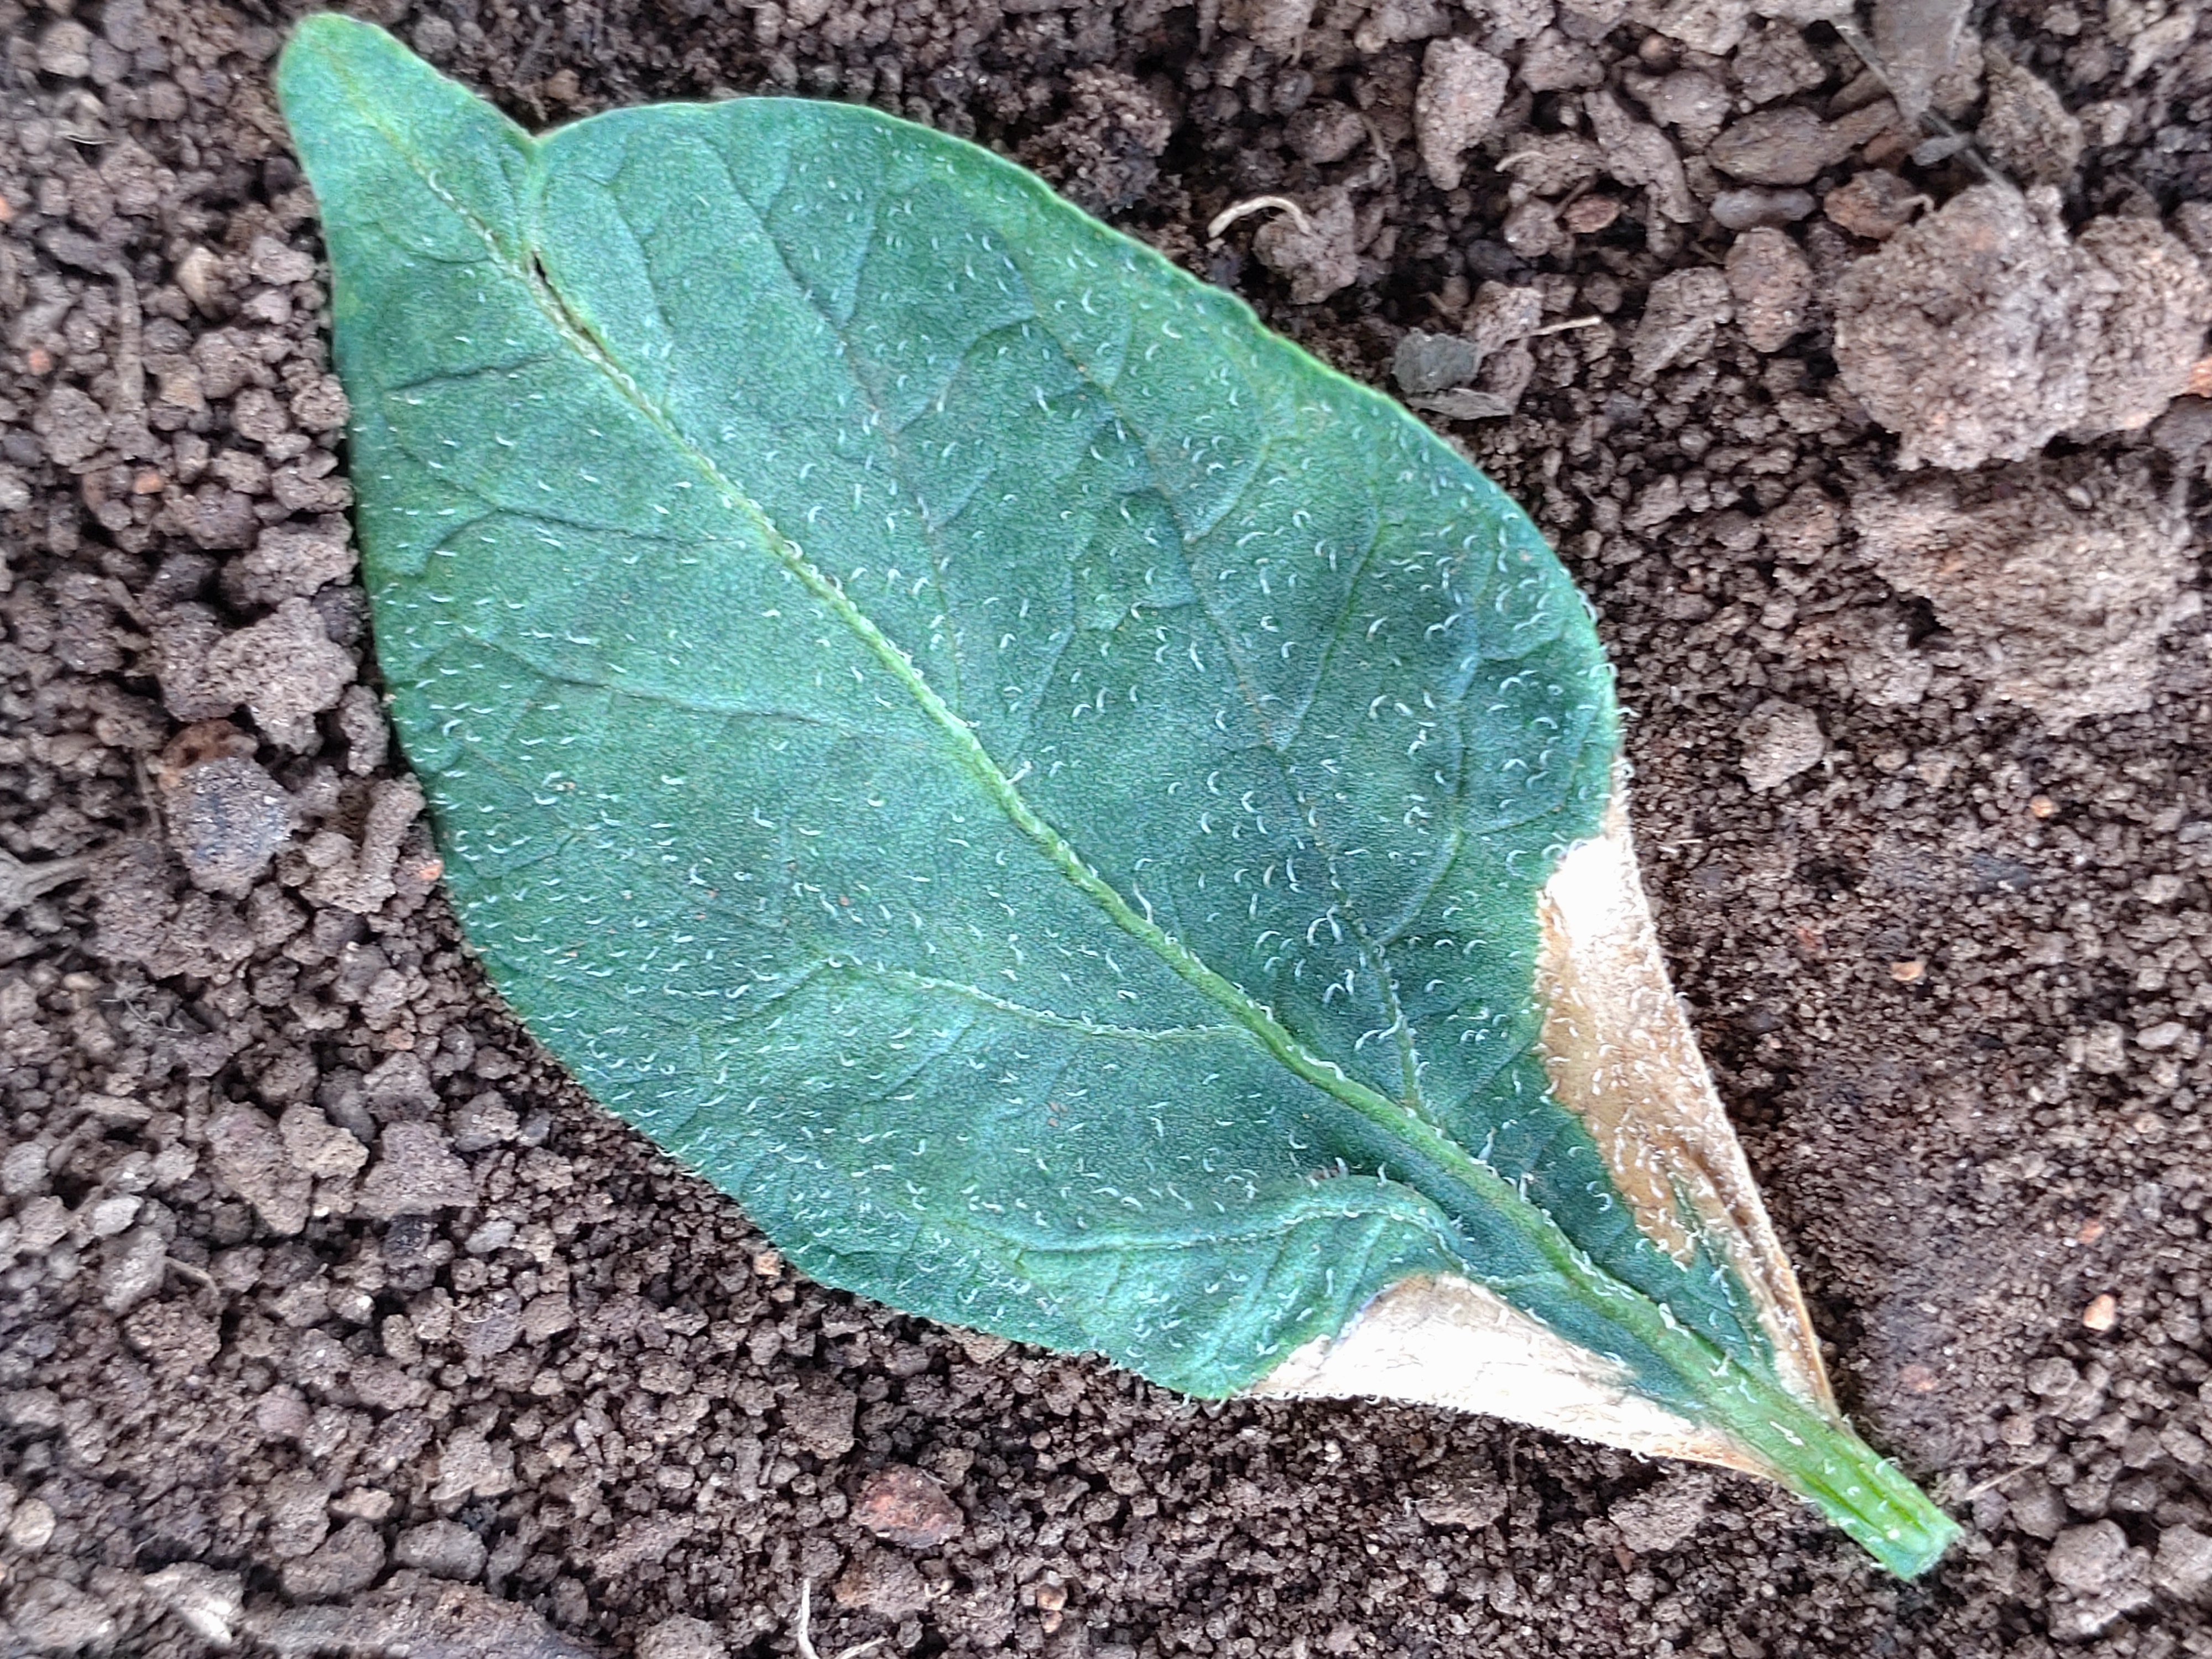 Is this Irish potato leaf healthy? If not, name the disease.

early blight
